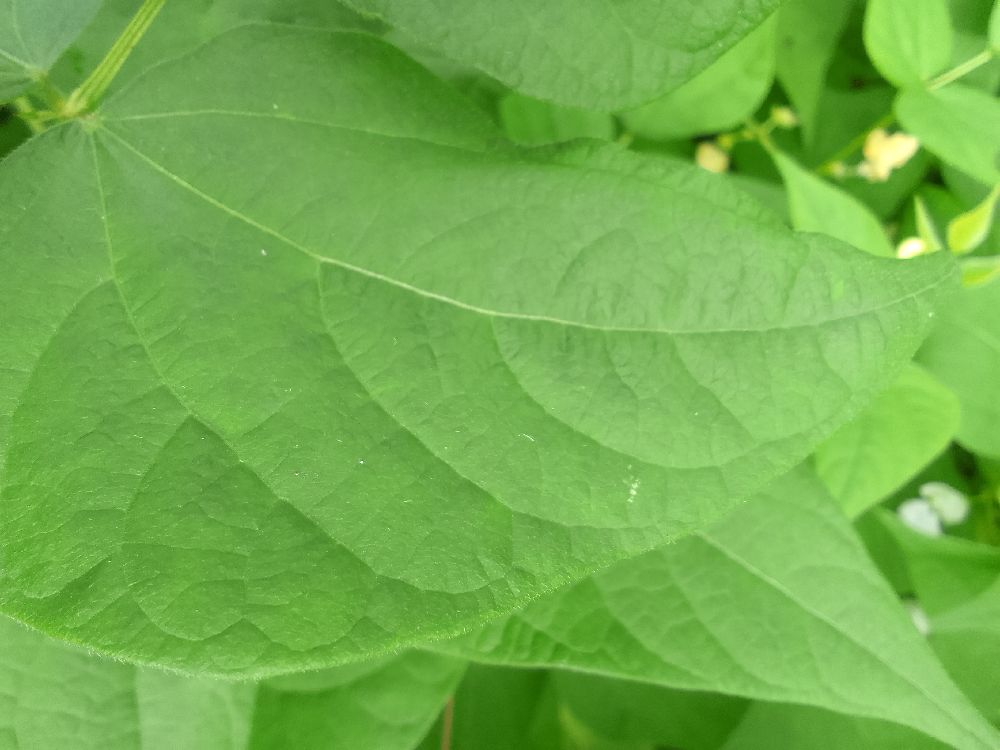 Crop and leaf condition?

common bean, healthy
